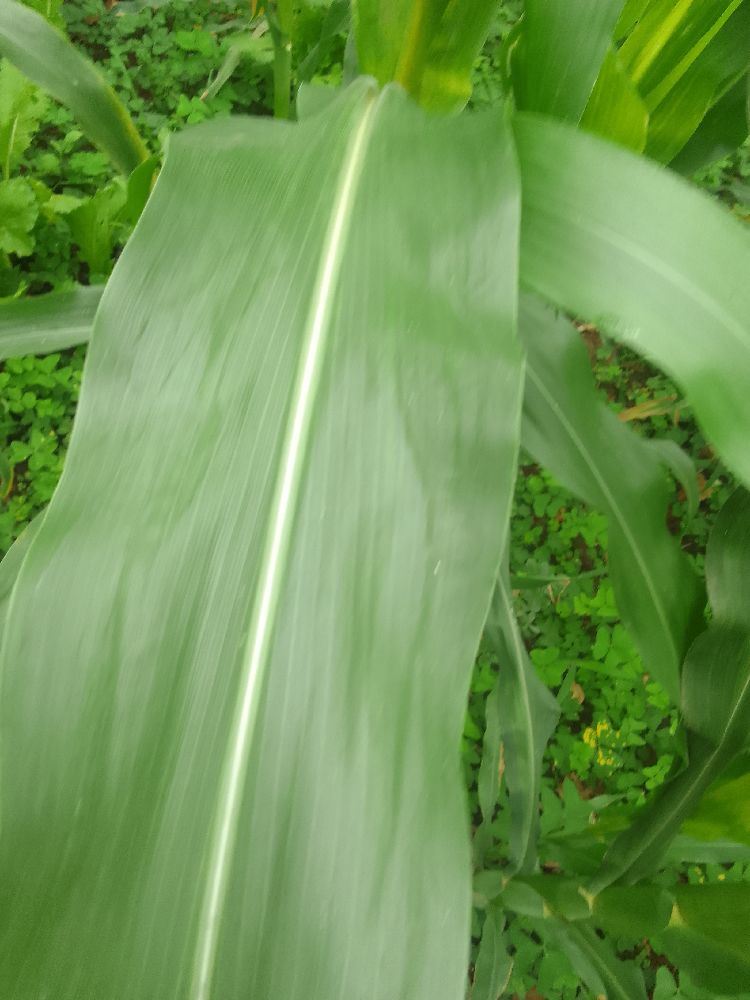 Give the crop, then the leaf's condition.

maize, healthy
